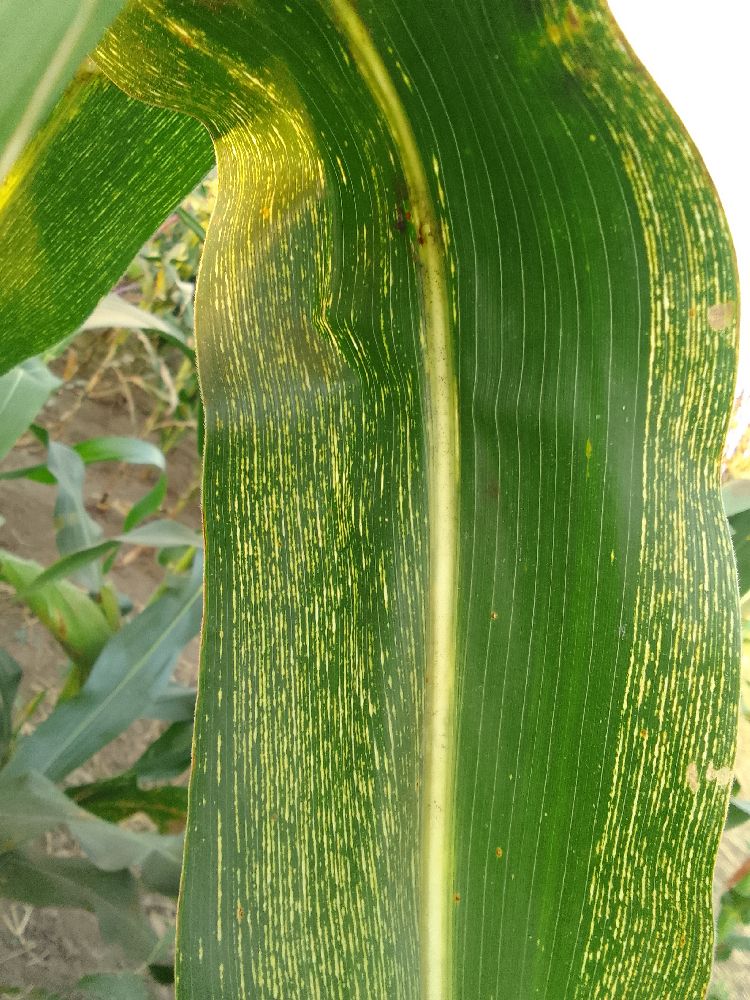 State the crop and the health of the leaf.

maize, maize streak virus
